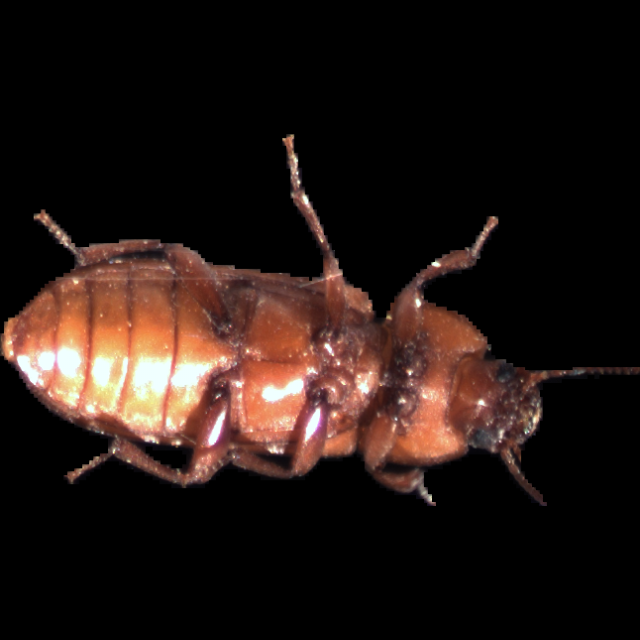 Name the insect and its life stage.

mealworm beetle
